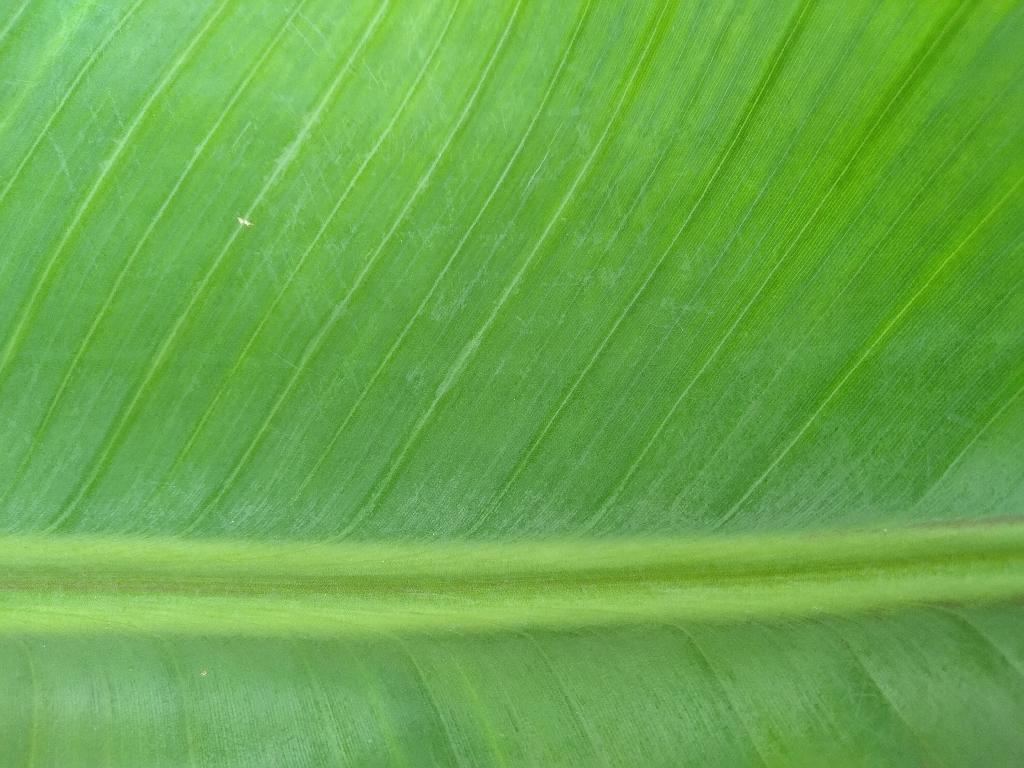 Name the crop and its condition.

banana, healthy
